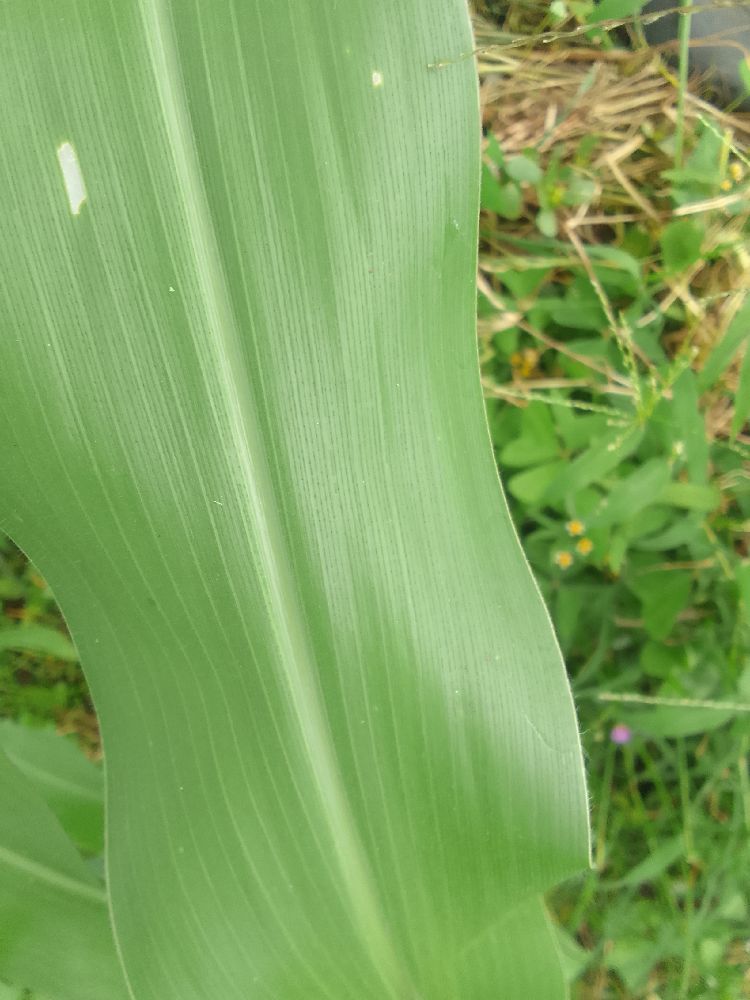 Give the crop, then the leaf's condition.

maize, healthy
